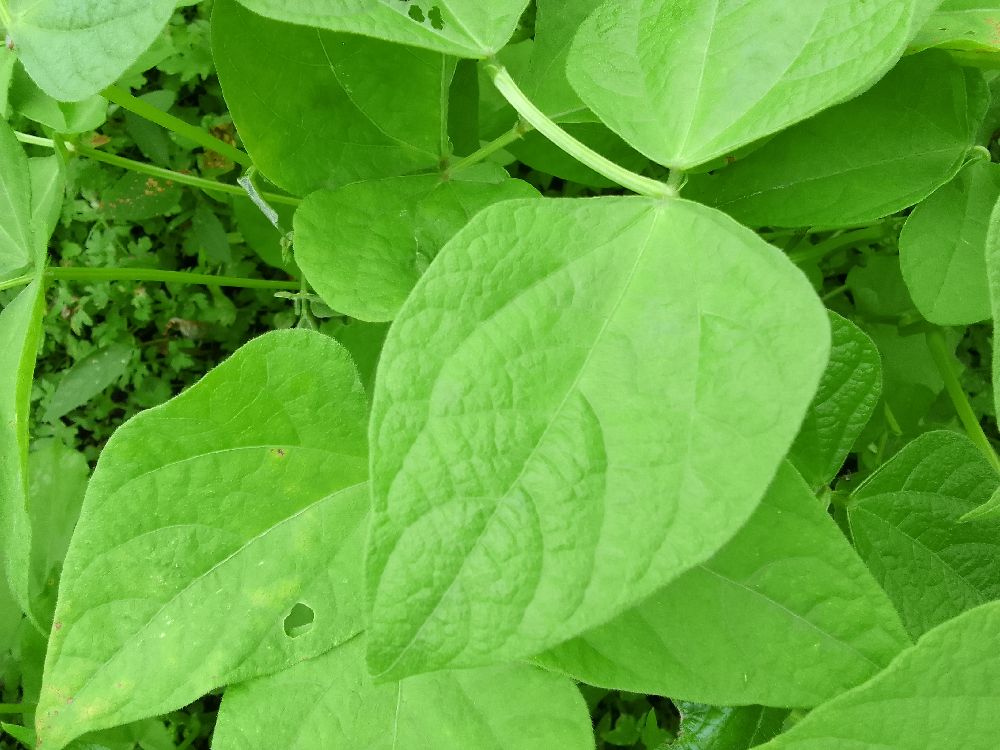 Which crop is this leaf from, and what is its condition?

common bean, healthy
